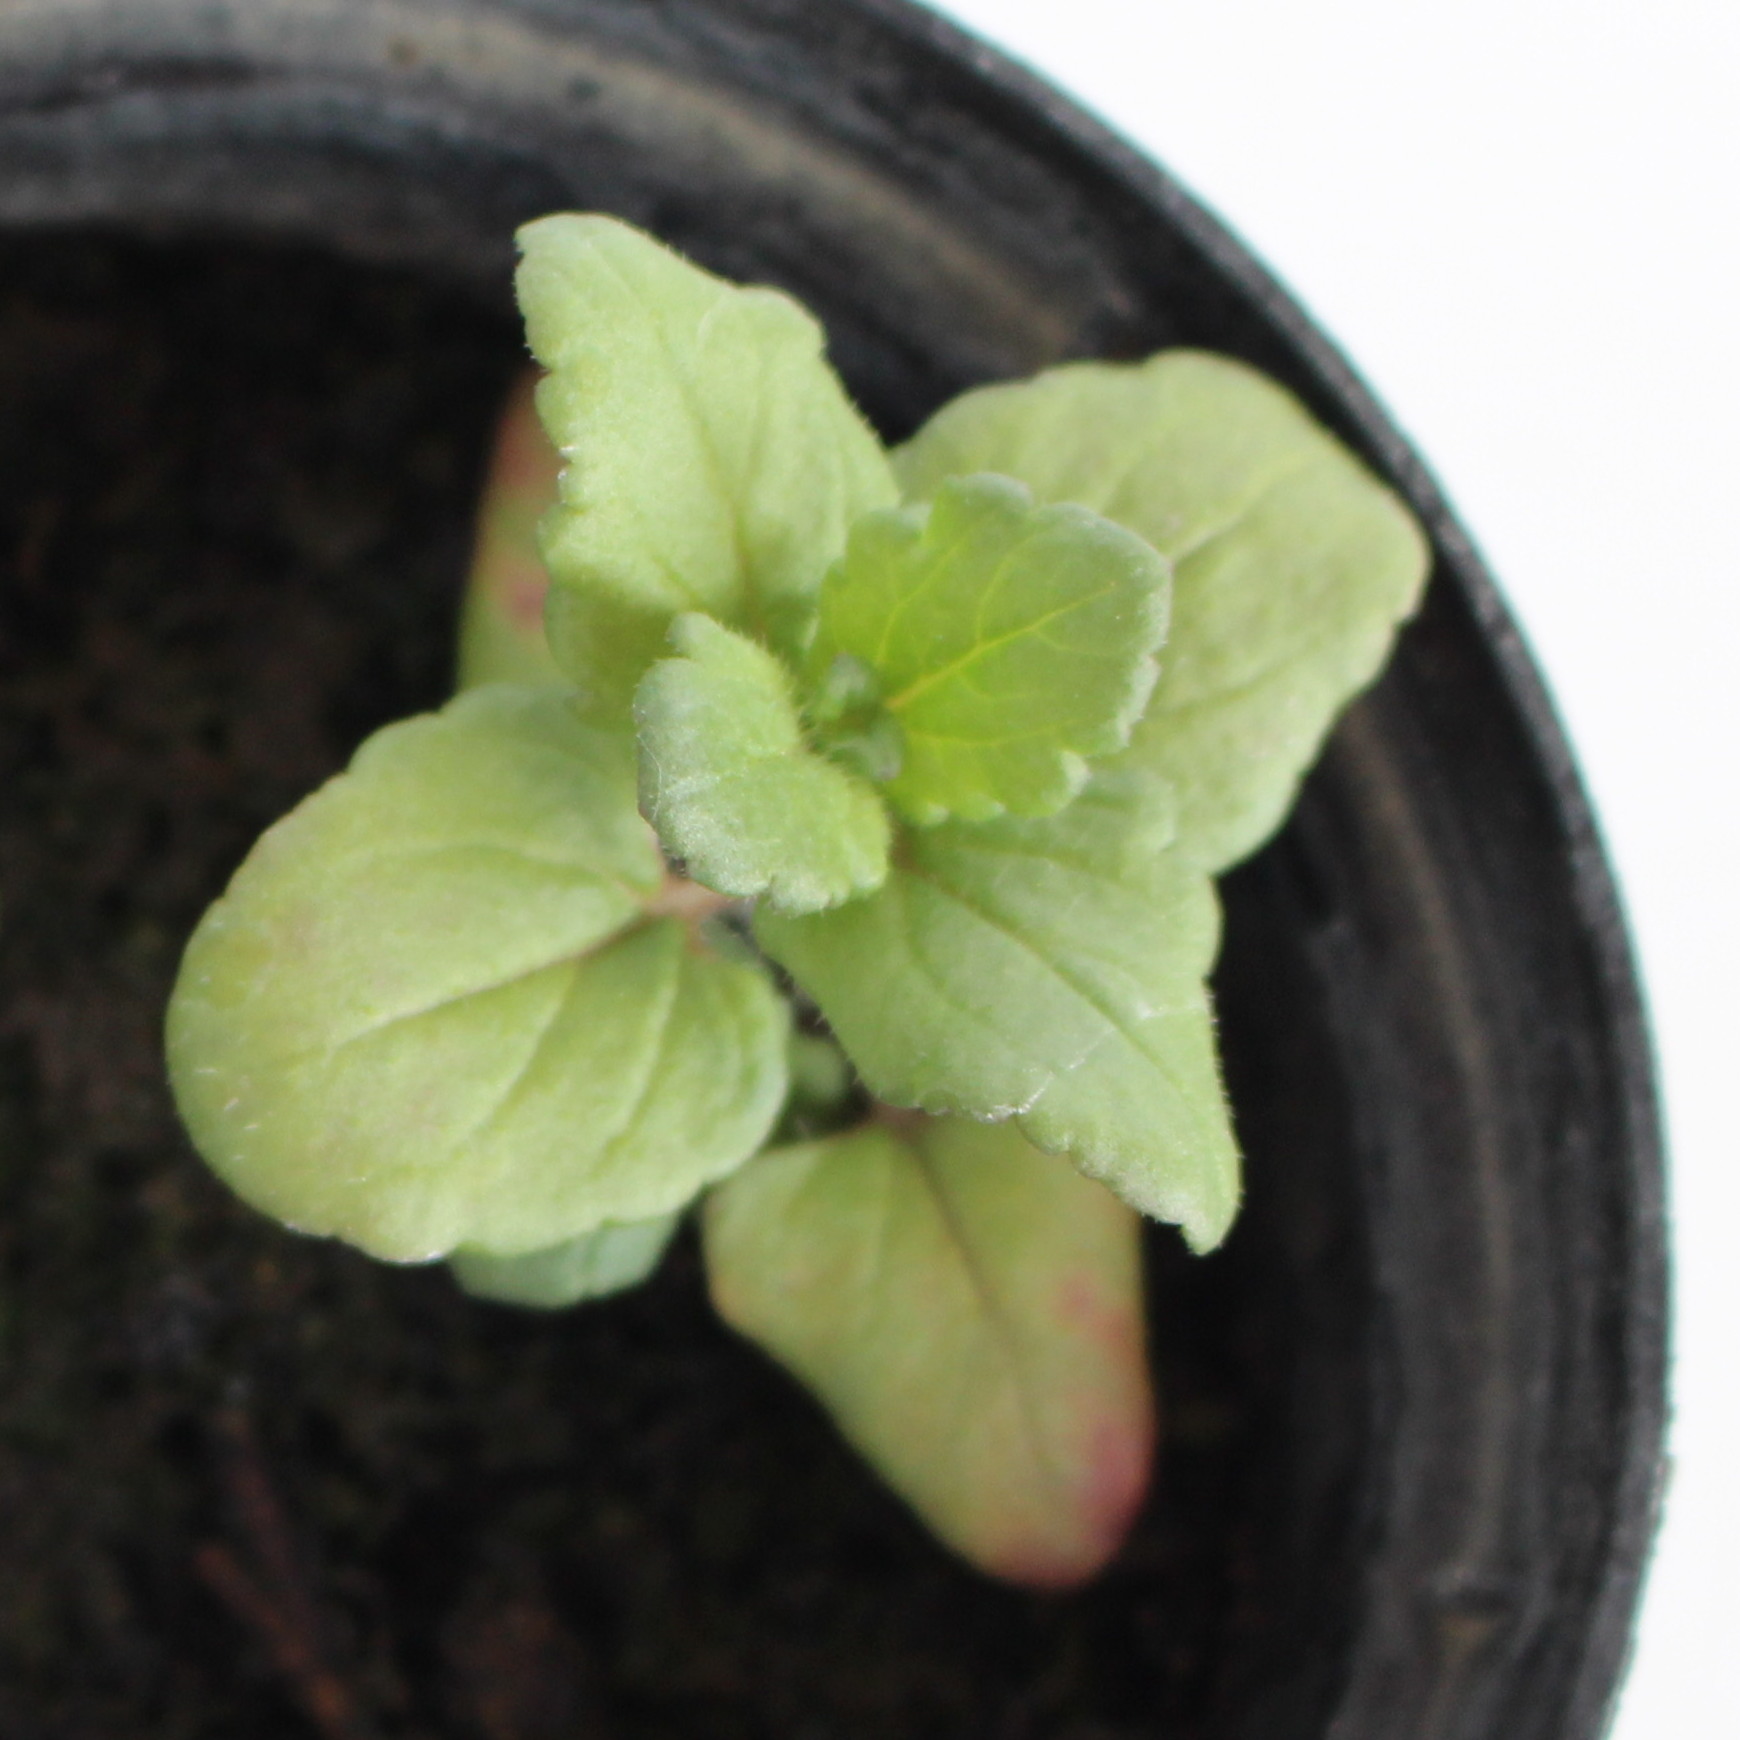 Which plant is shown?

Veronica persica
